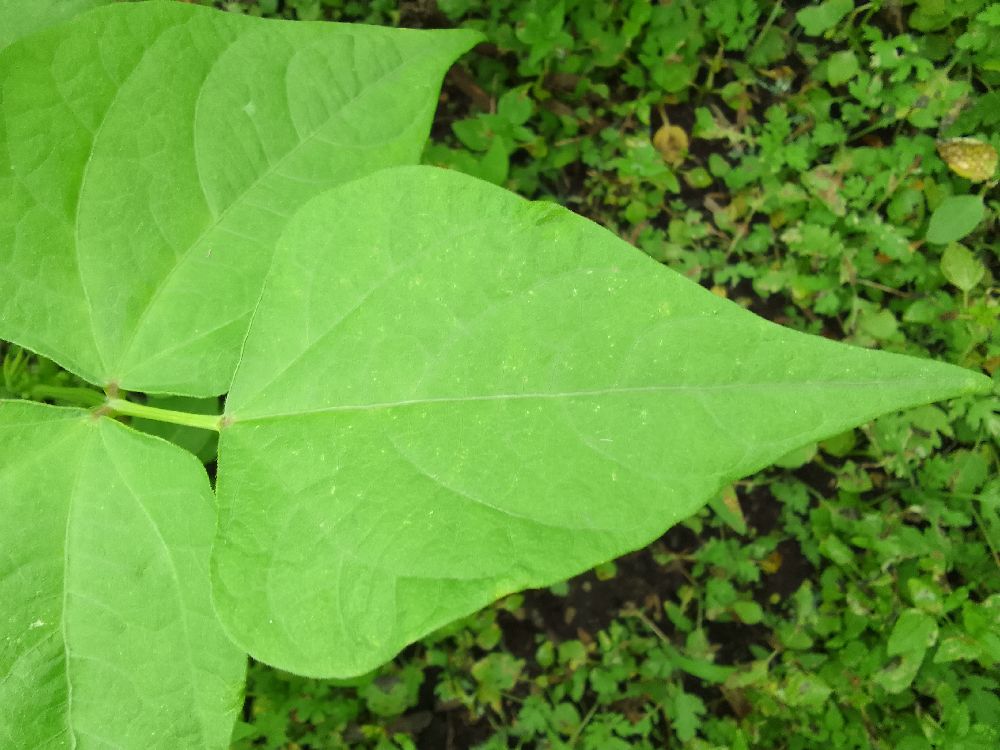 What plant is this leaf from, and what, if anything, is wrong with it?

common bean, healthy
